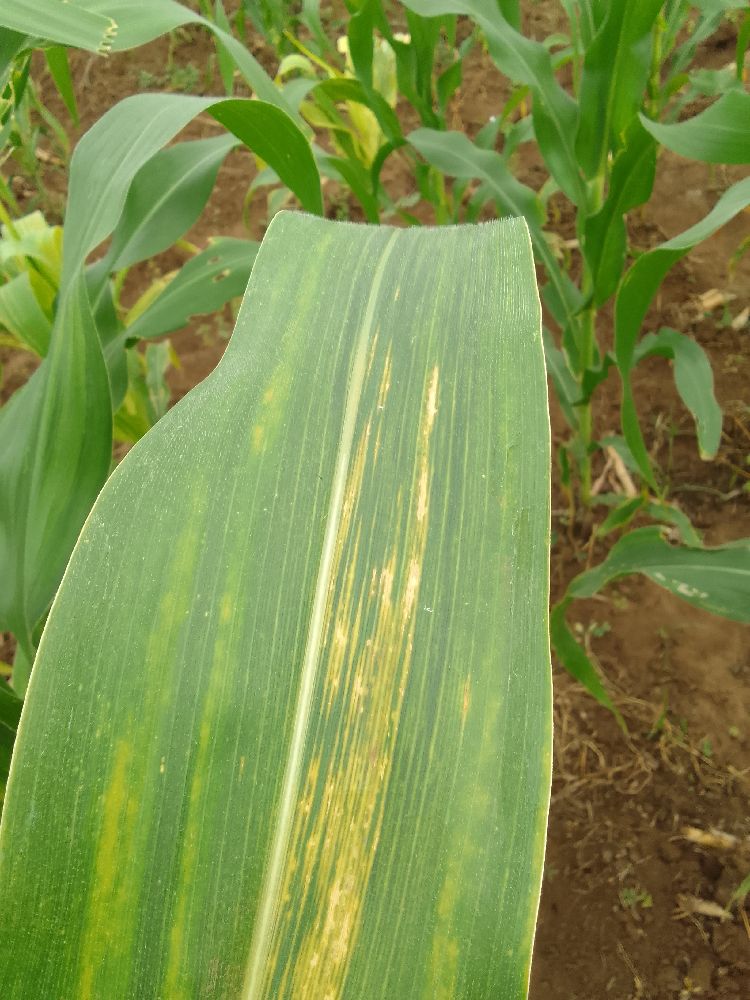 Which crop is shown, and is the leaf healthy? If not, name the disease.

maize, maize lethal necrosis
